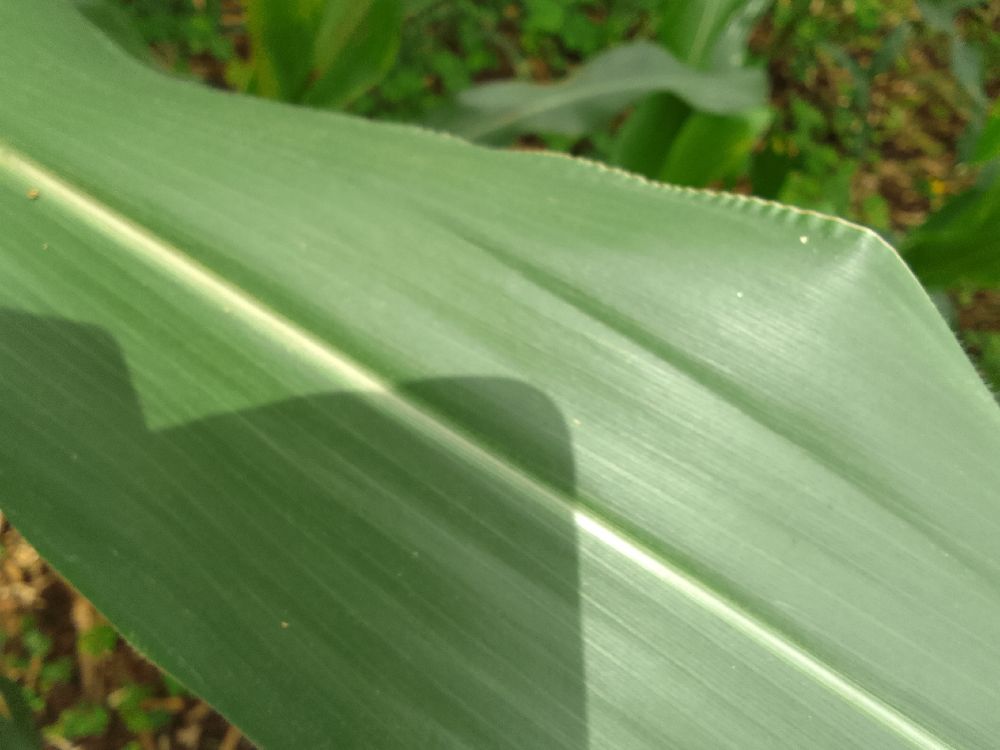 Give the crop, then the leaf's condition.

maize, healthy
